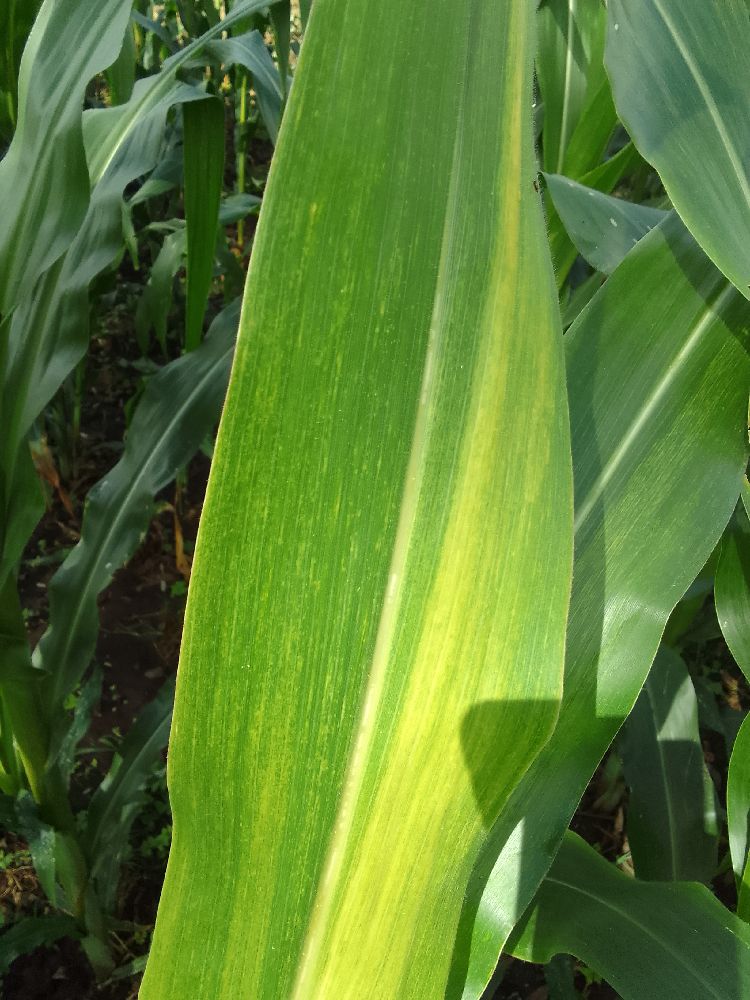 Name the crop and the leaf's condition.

maize, maize lethal necrosis
